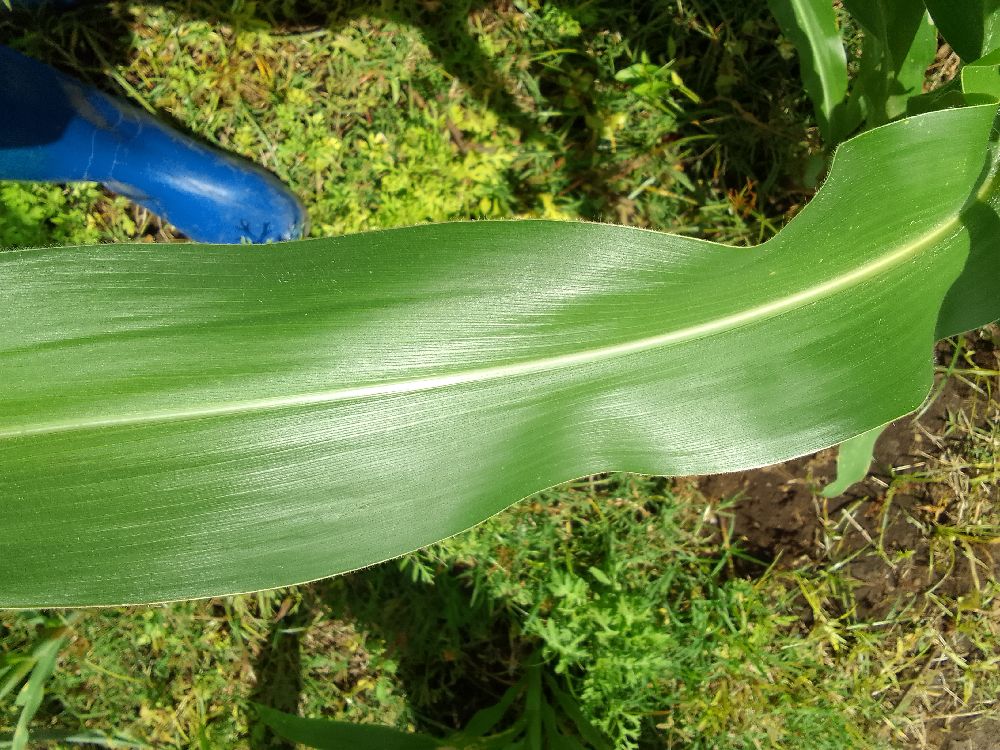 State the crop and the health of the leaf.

maize, healthy
